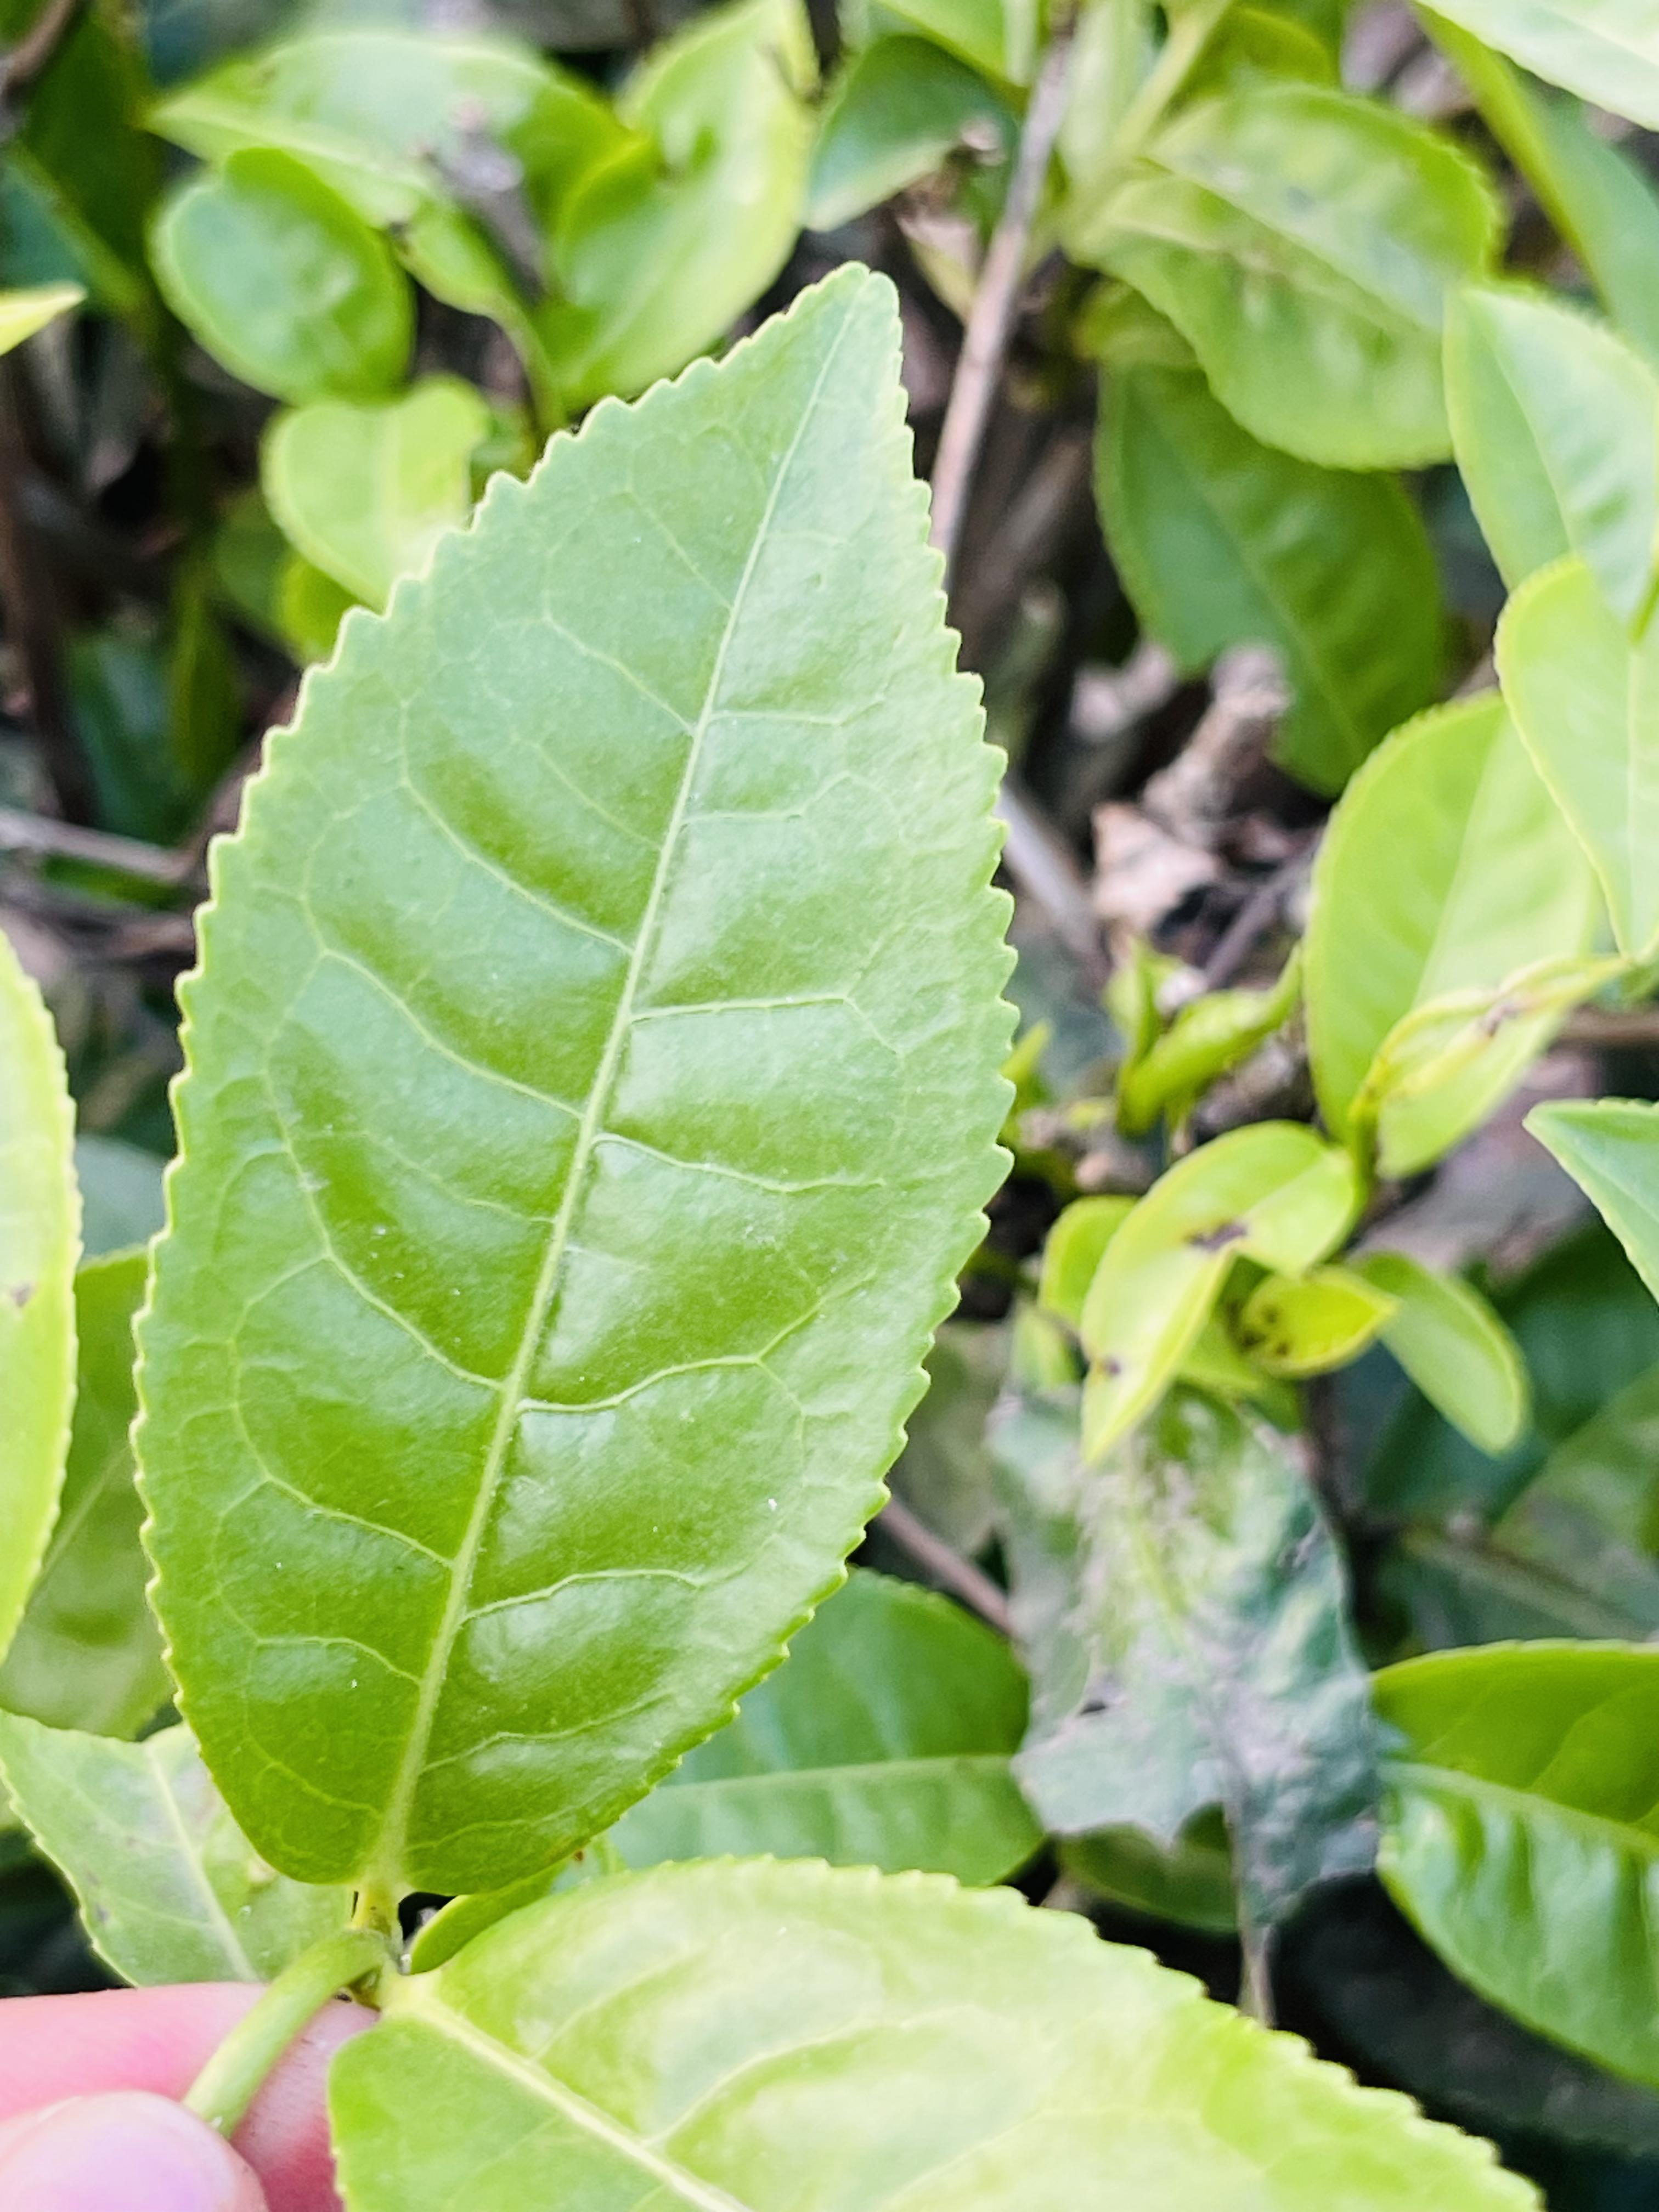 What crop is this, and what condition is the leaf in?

tea, healthy leaf
